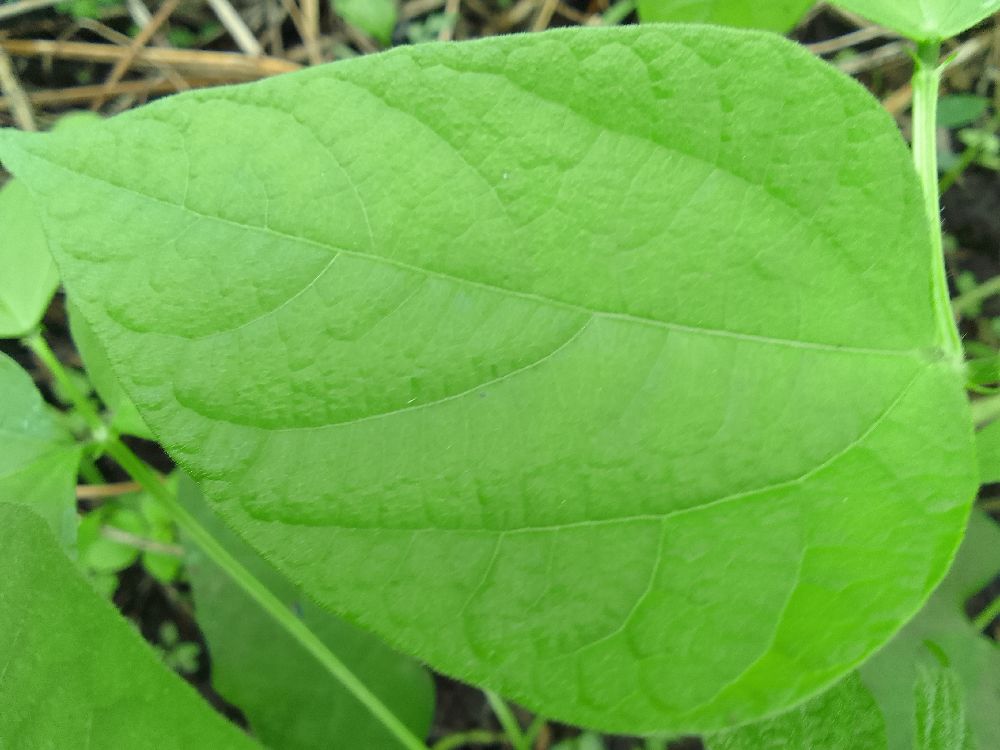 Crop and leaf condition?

common bean, healthy
